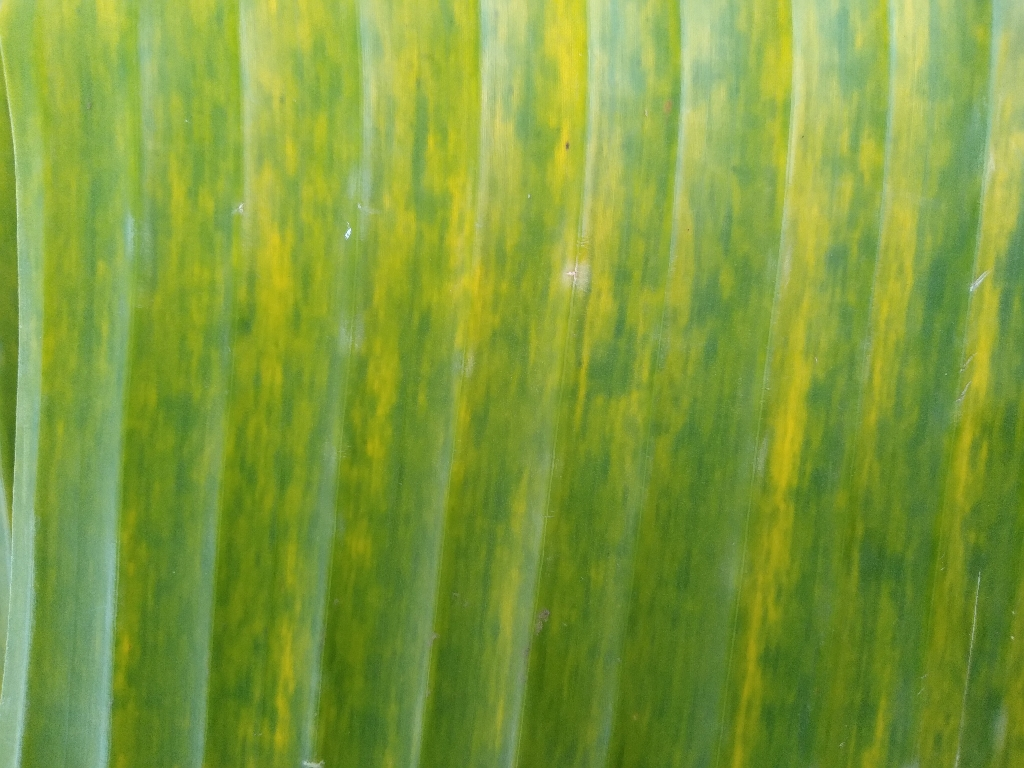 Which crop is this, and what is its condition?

banana, fusarium wilt race 1
